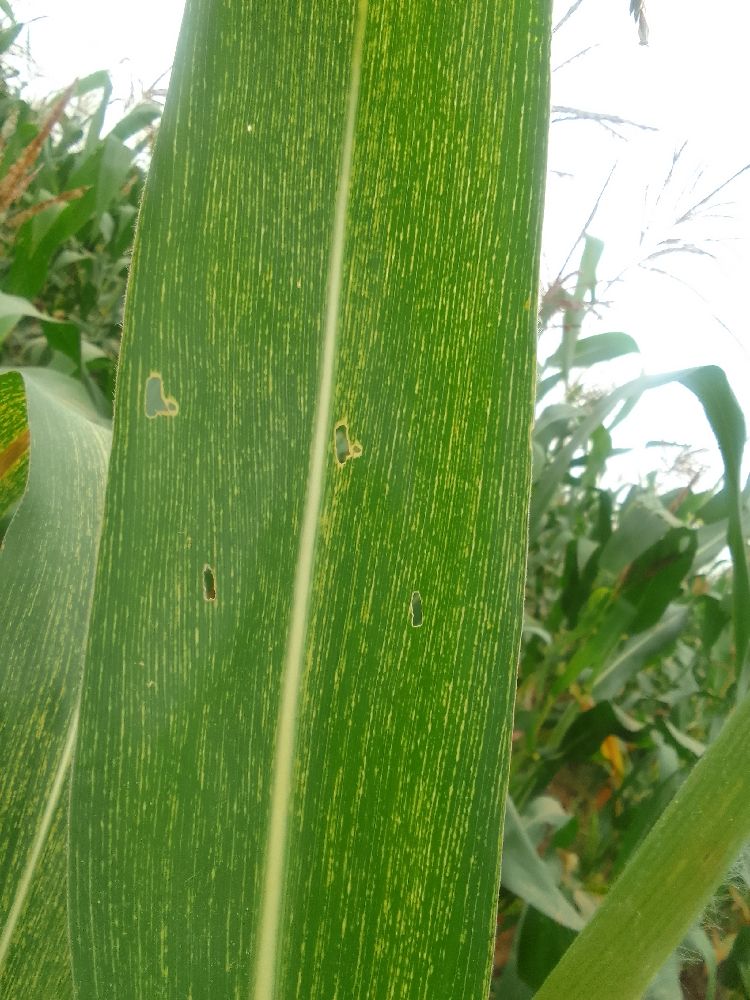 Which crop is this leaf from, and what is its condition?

maize, maize streak virus
